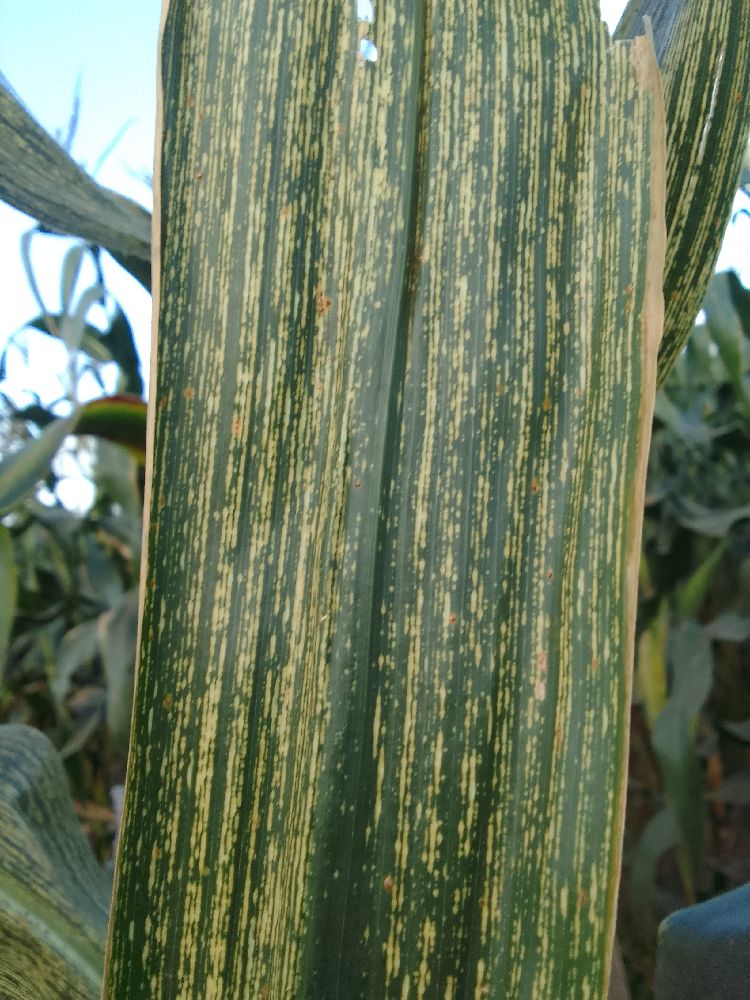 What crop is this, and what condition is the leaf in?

maize, maize streak virus
